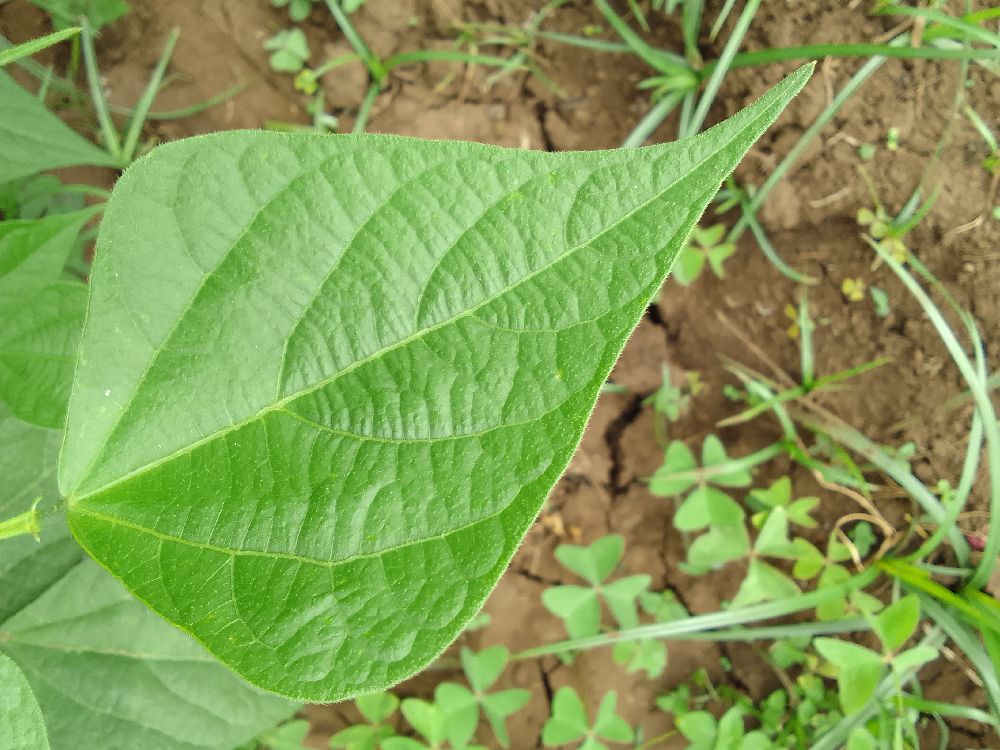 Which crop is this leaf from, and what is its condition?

common bean, healthy
